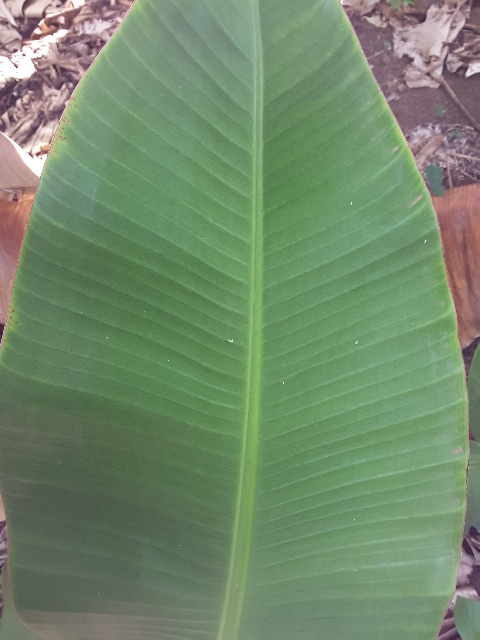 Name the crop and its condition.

banana, healthy
